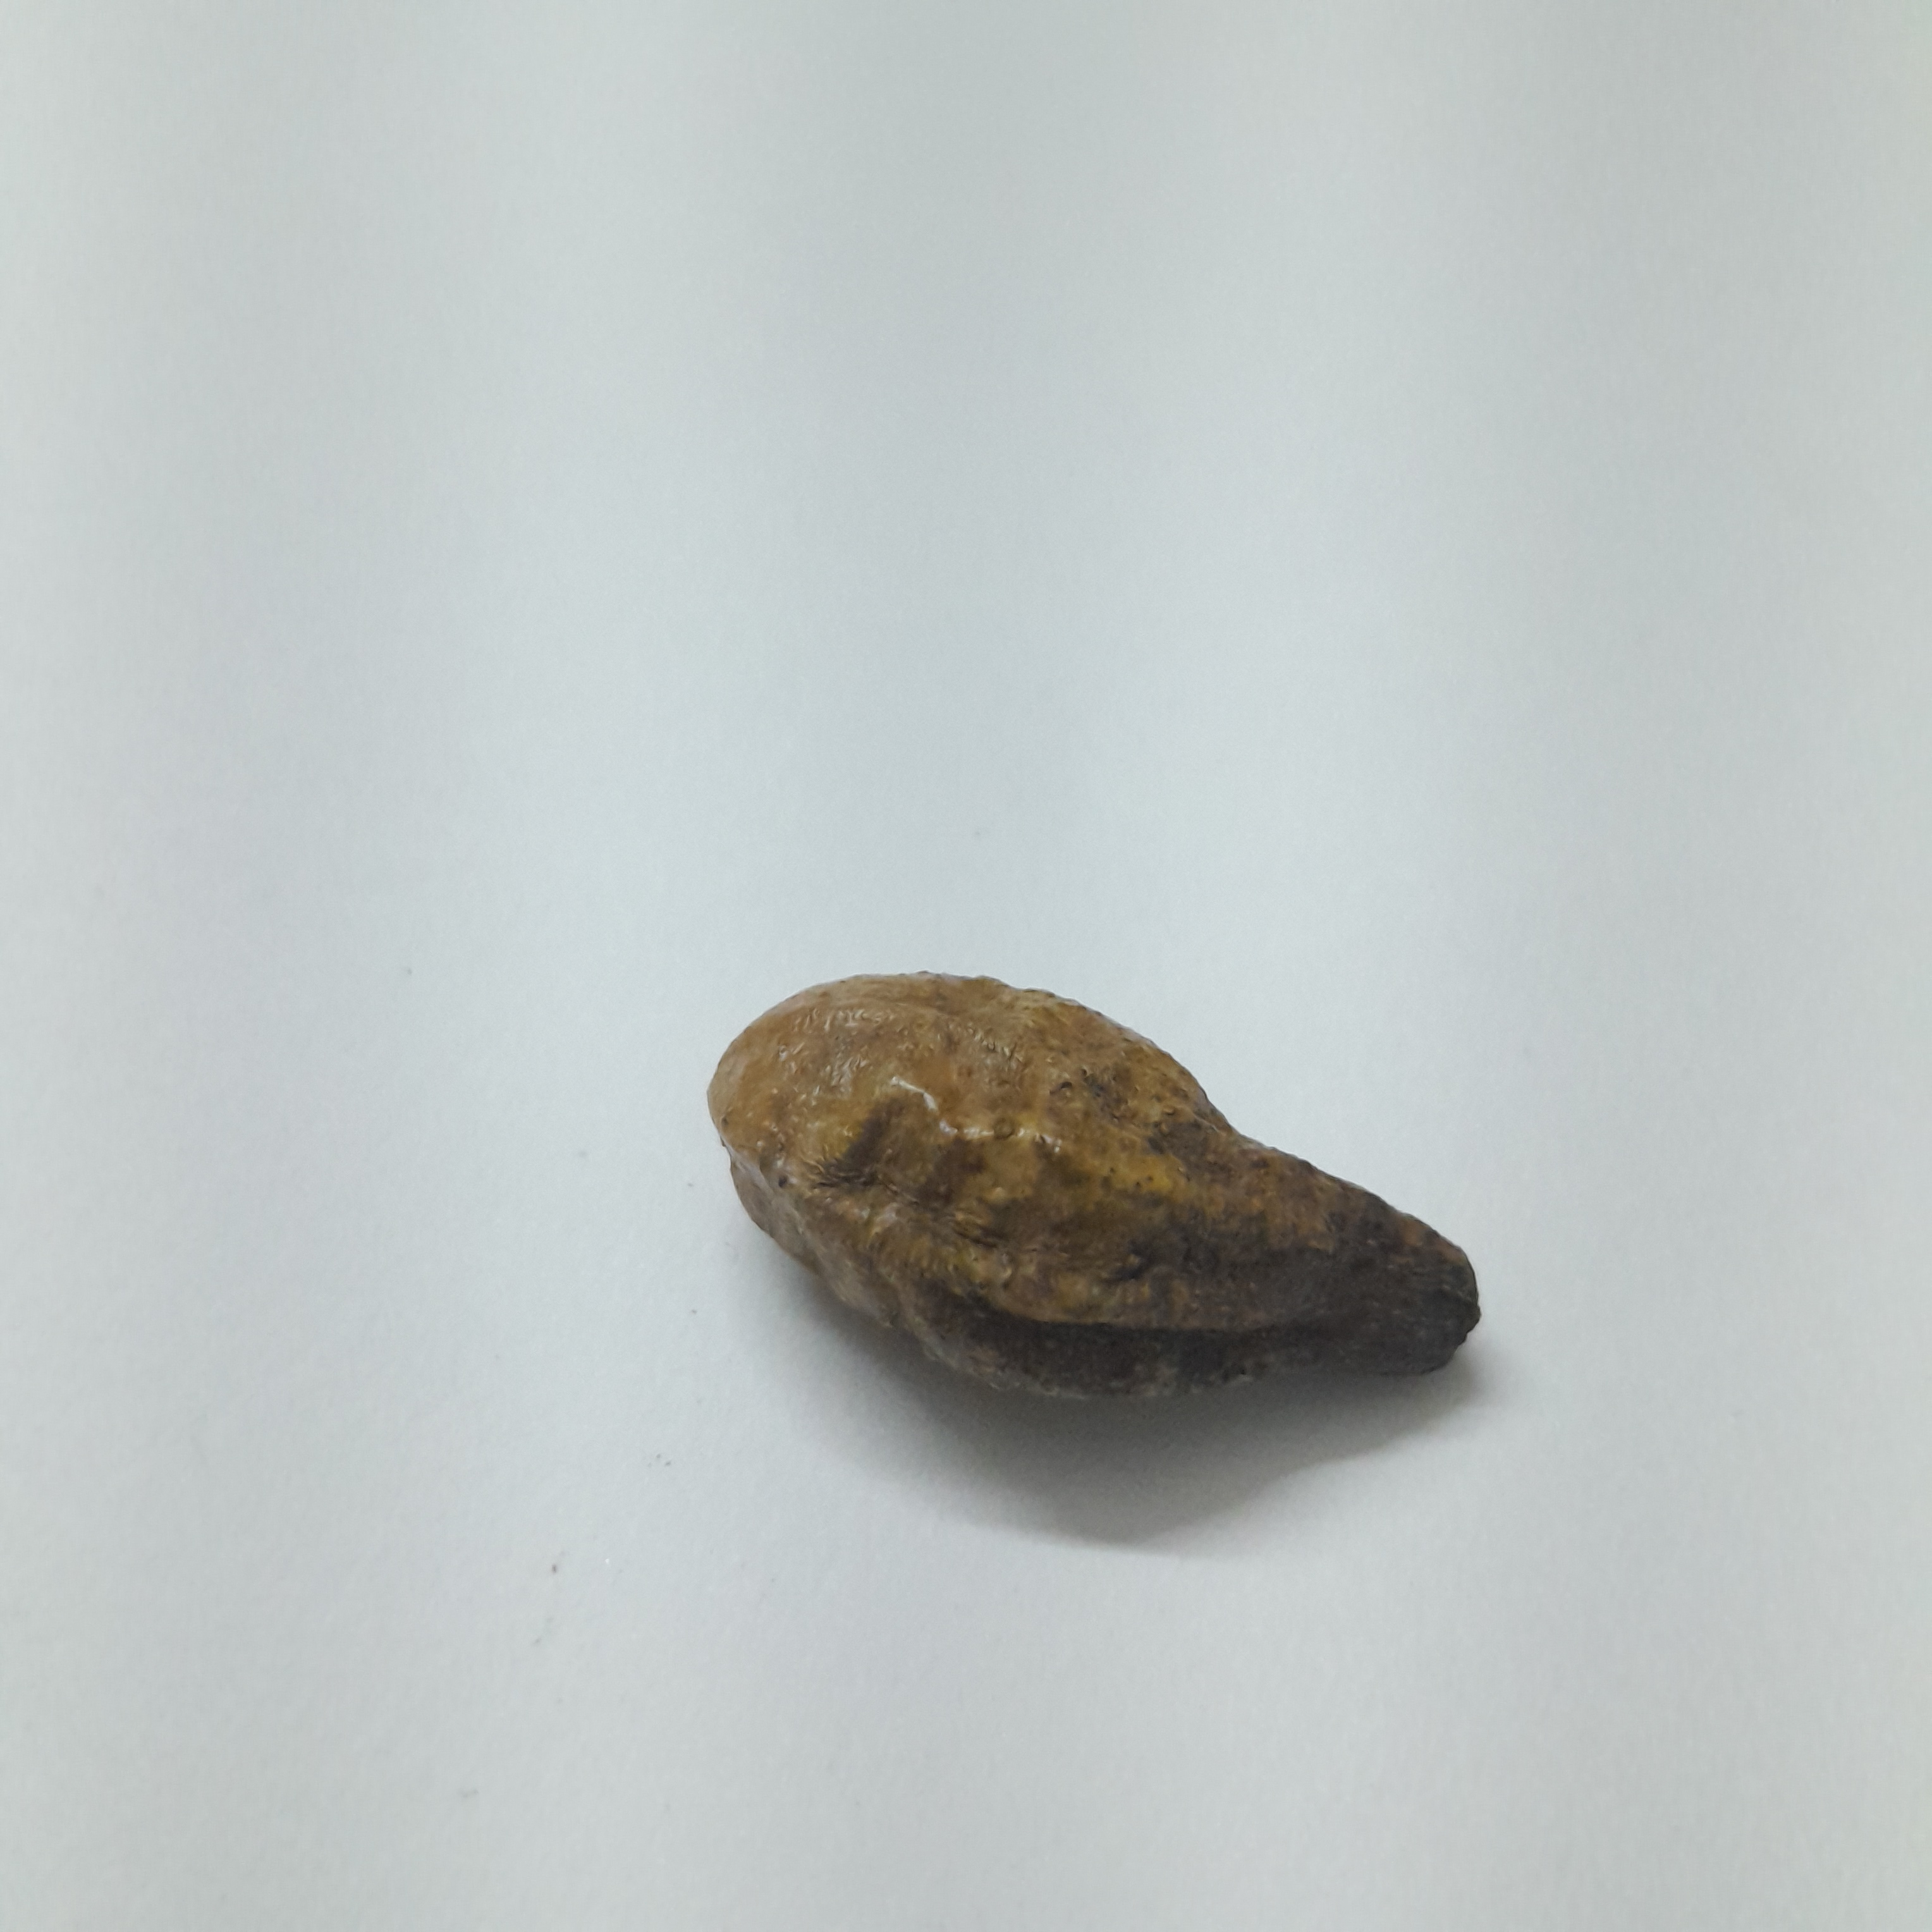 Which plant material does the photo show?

hirdaa
